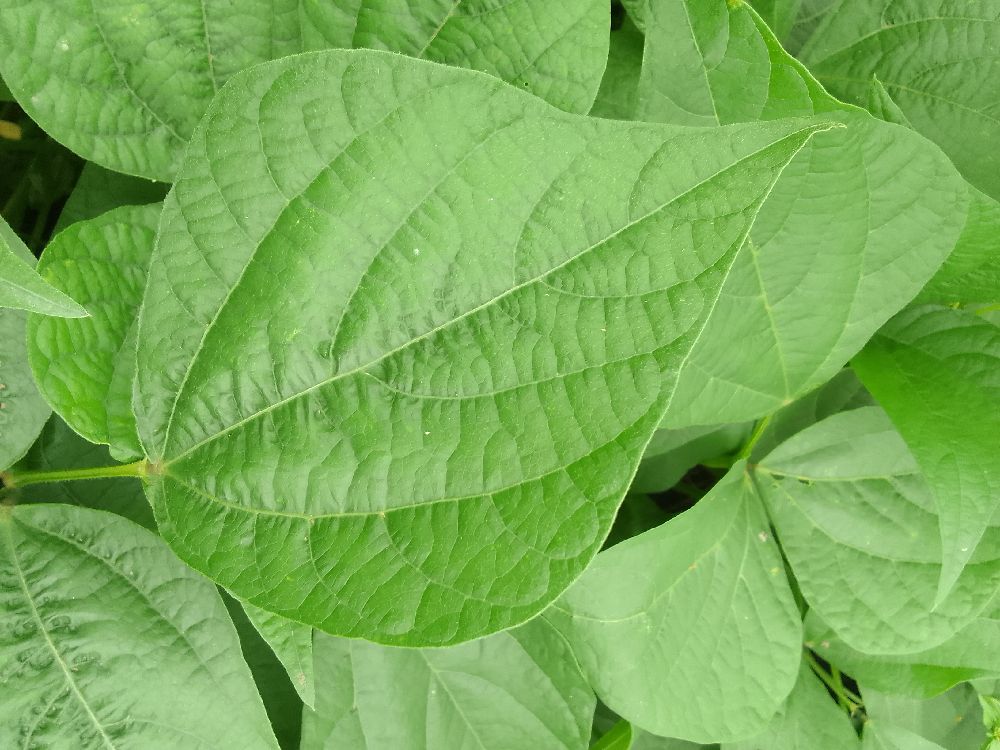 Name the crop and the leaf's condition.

common bean, healthy
